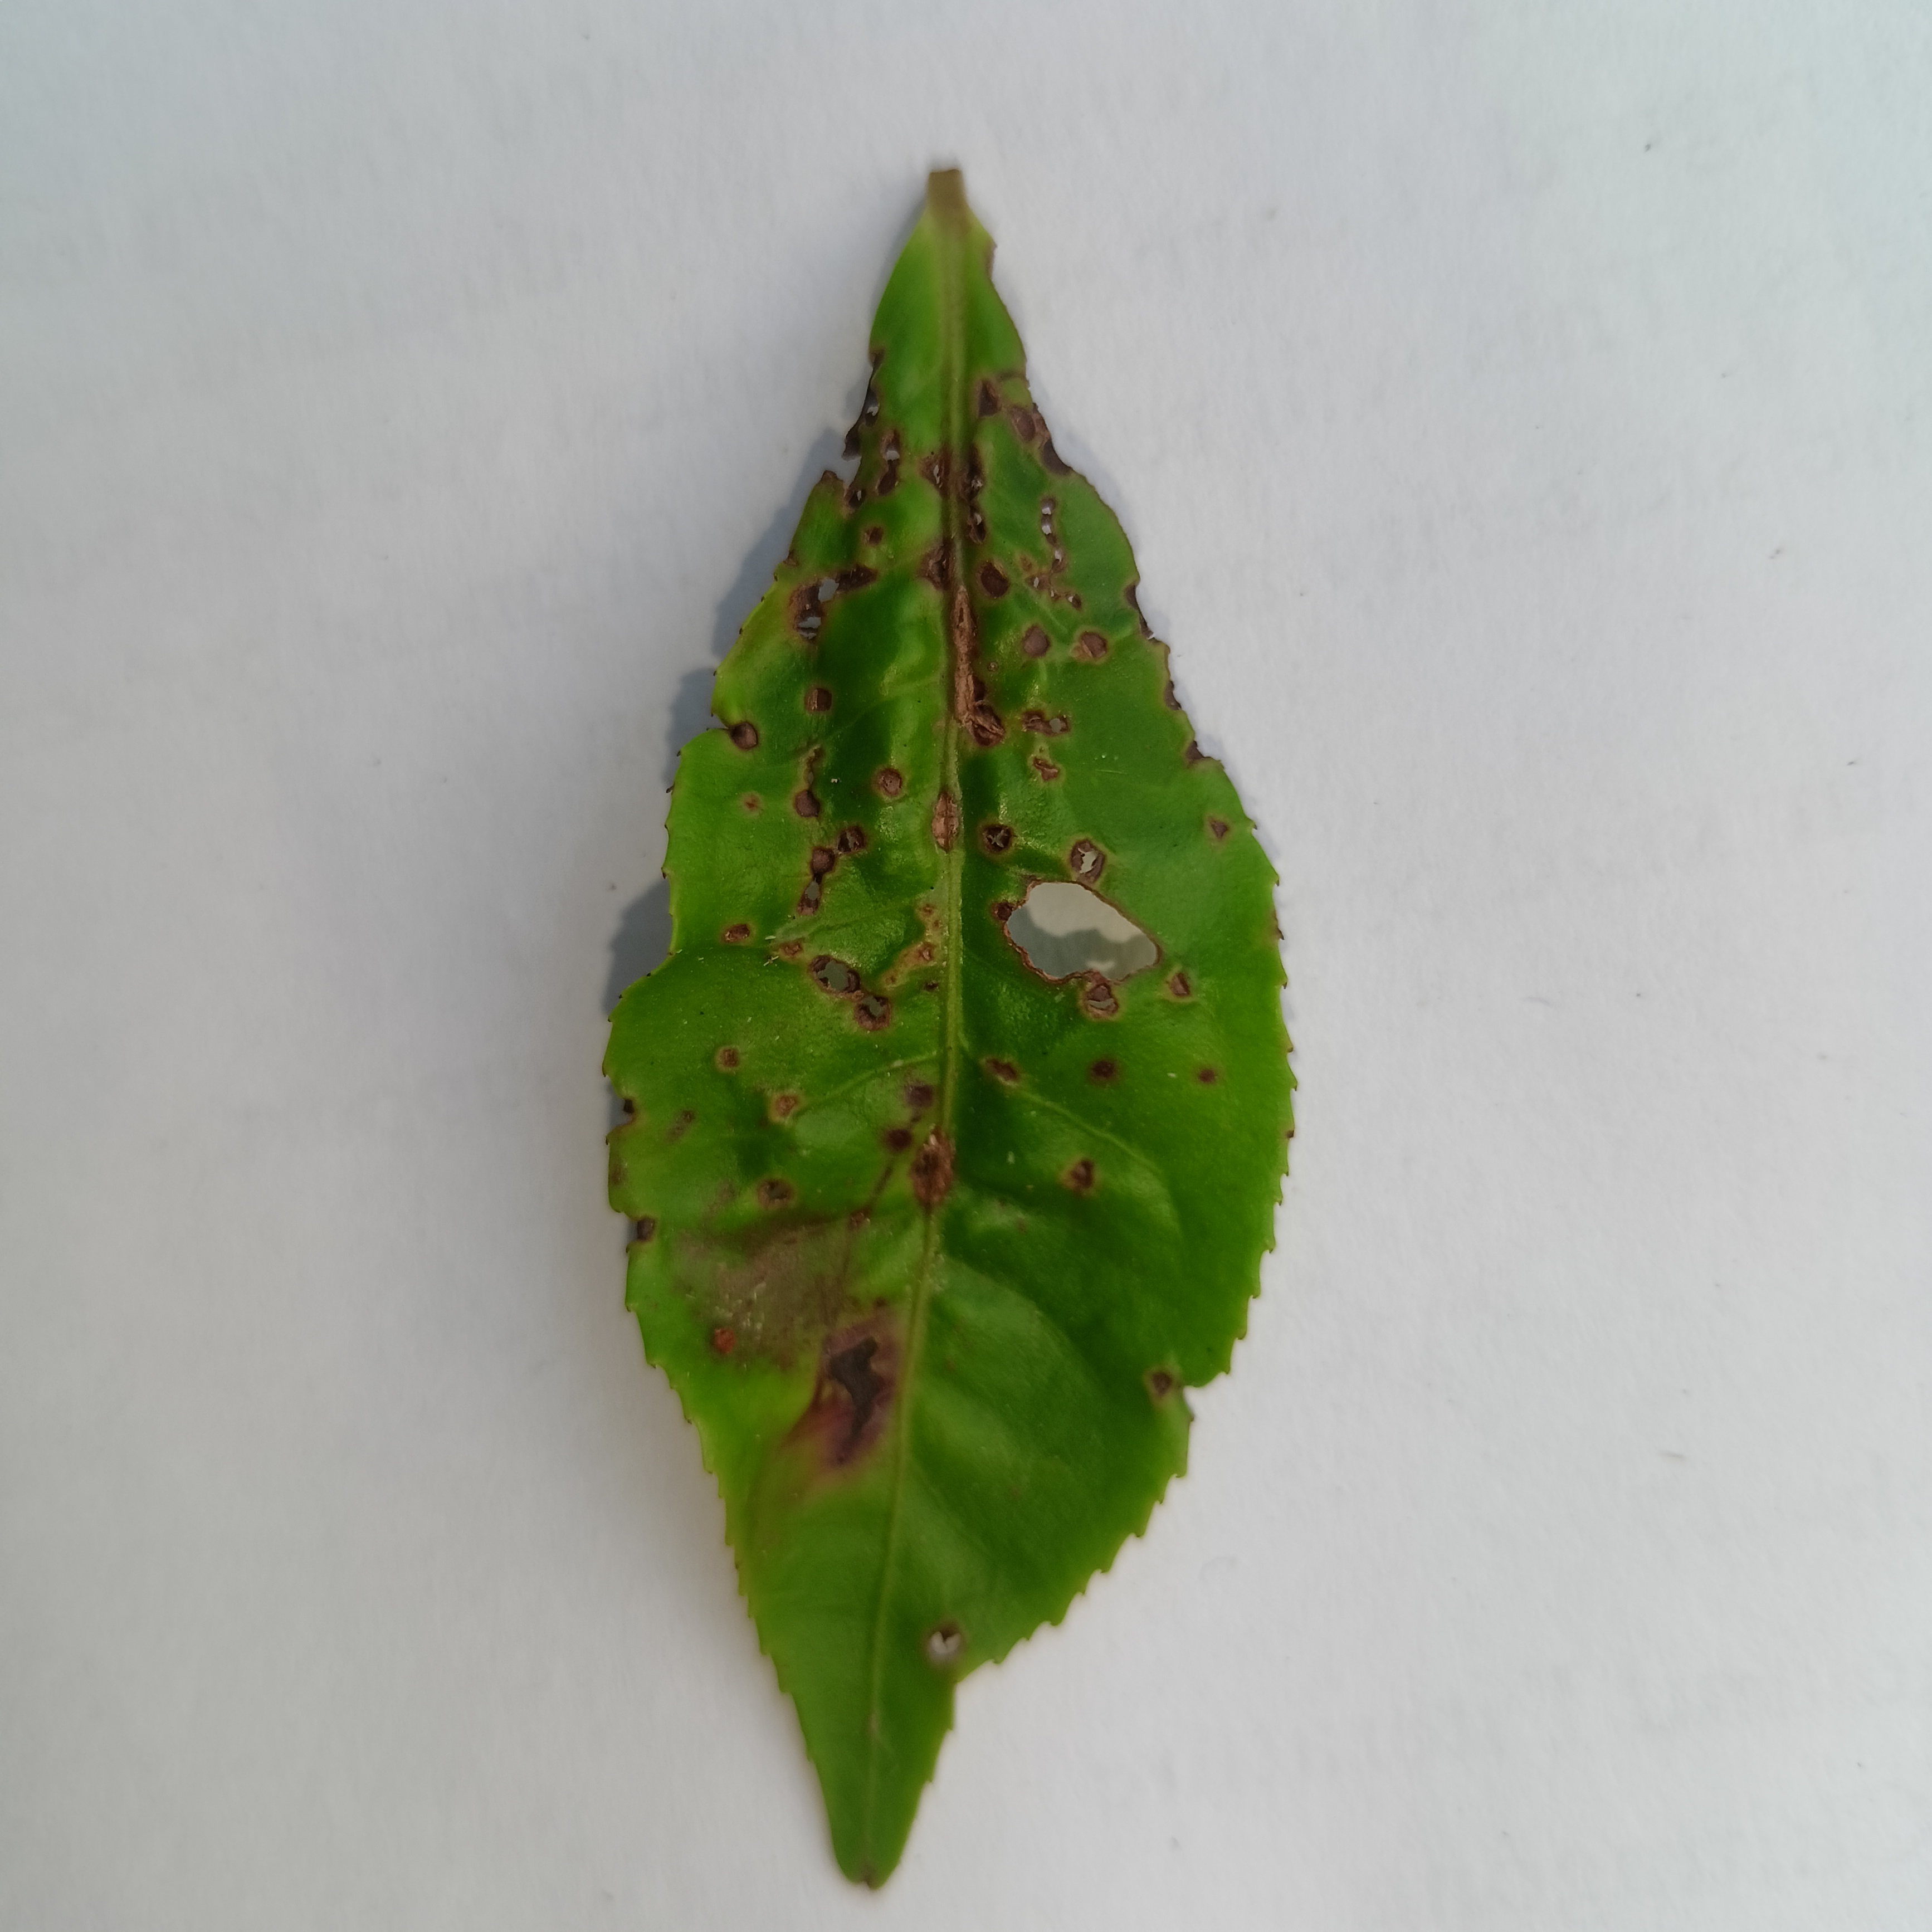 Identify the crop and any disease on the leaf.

tea, helopeltis
